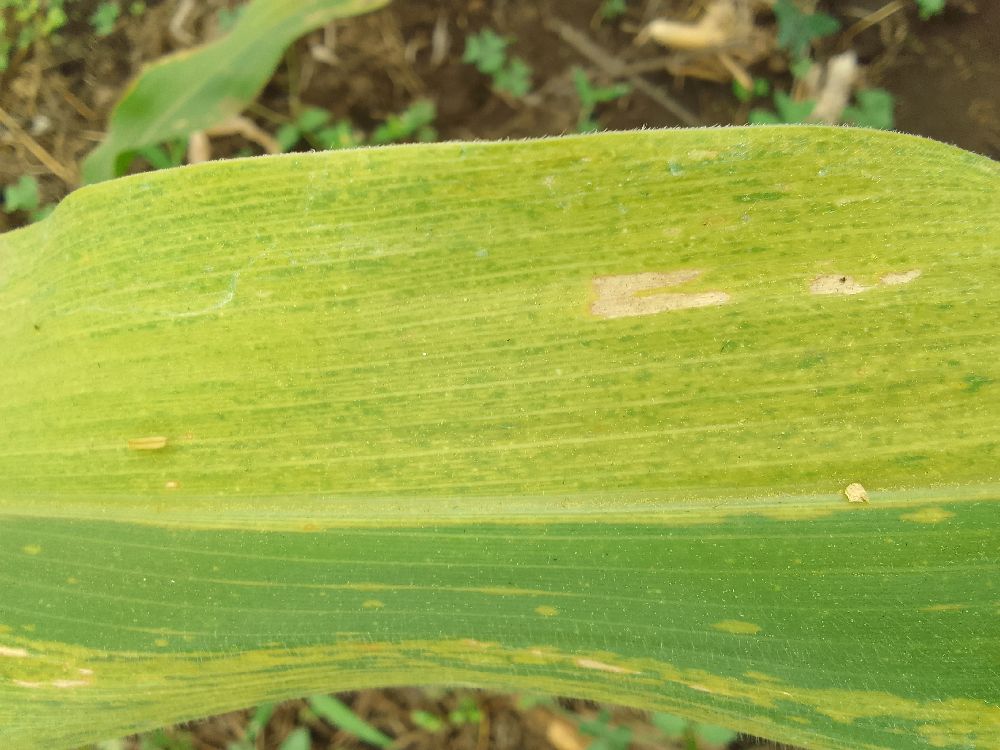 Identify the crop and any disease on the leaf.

maize, maize lethal necrosis
